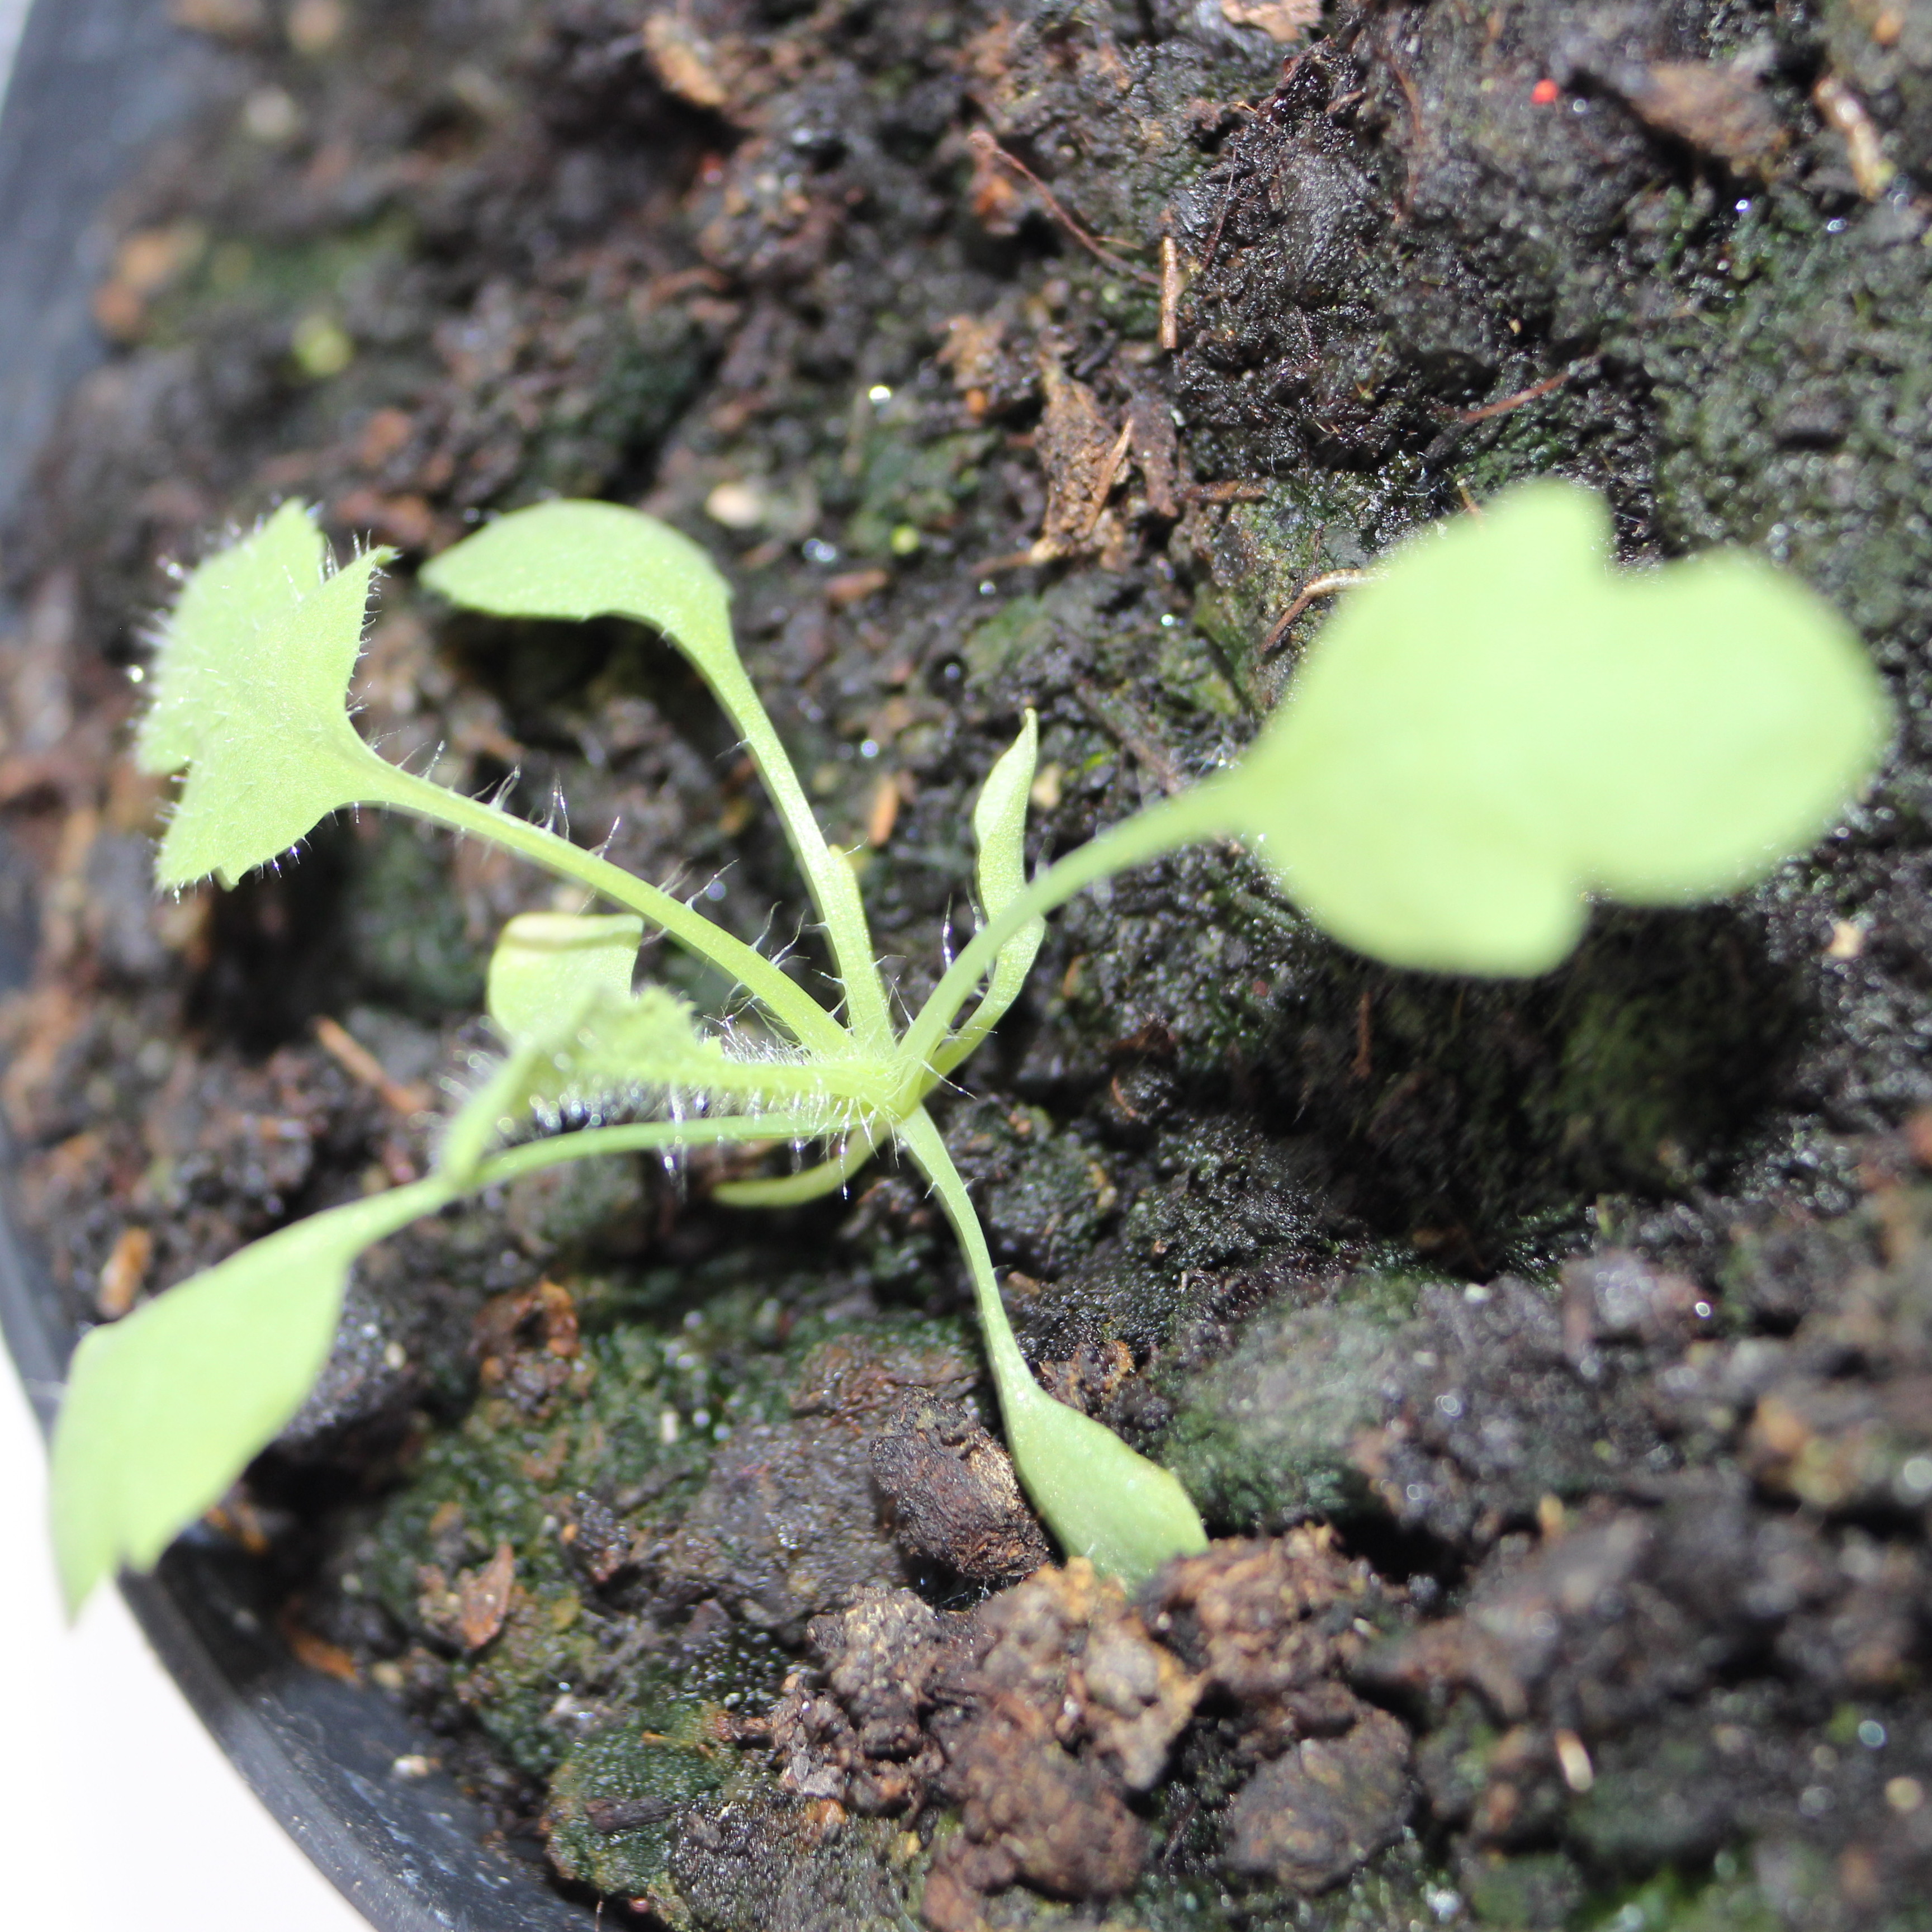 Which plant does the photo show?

Papaver rhoeas
